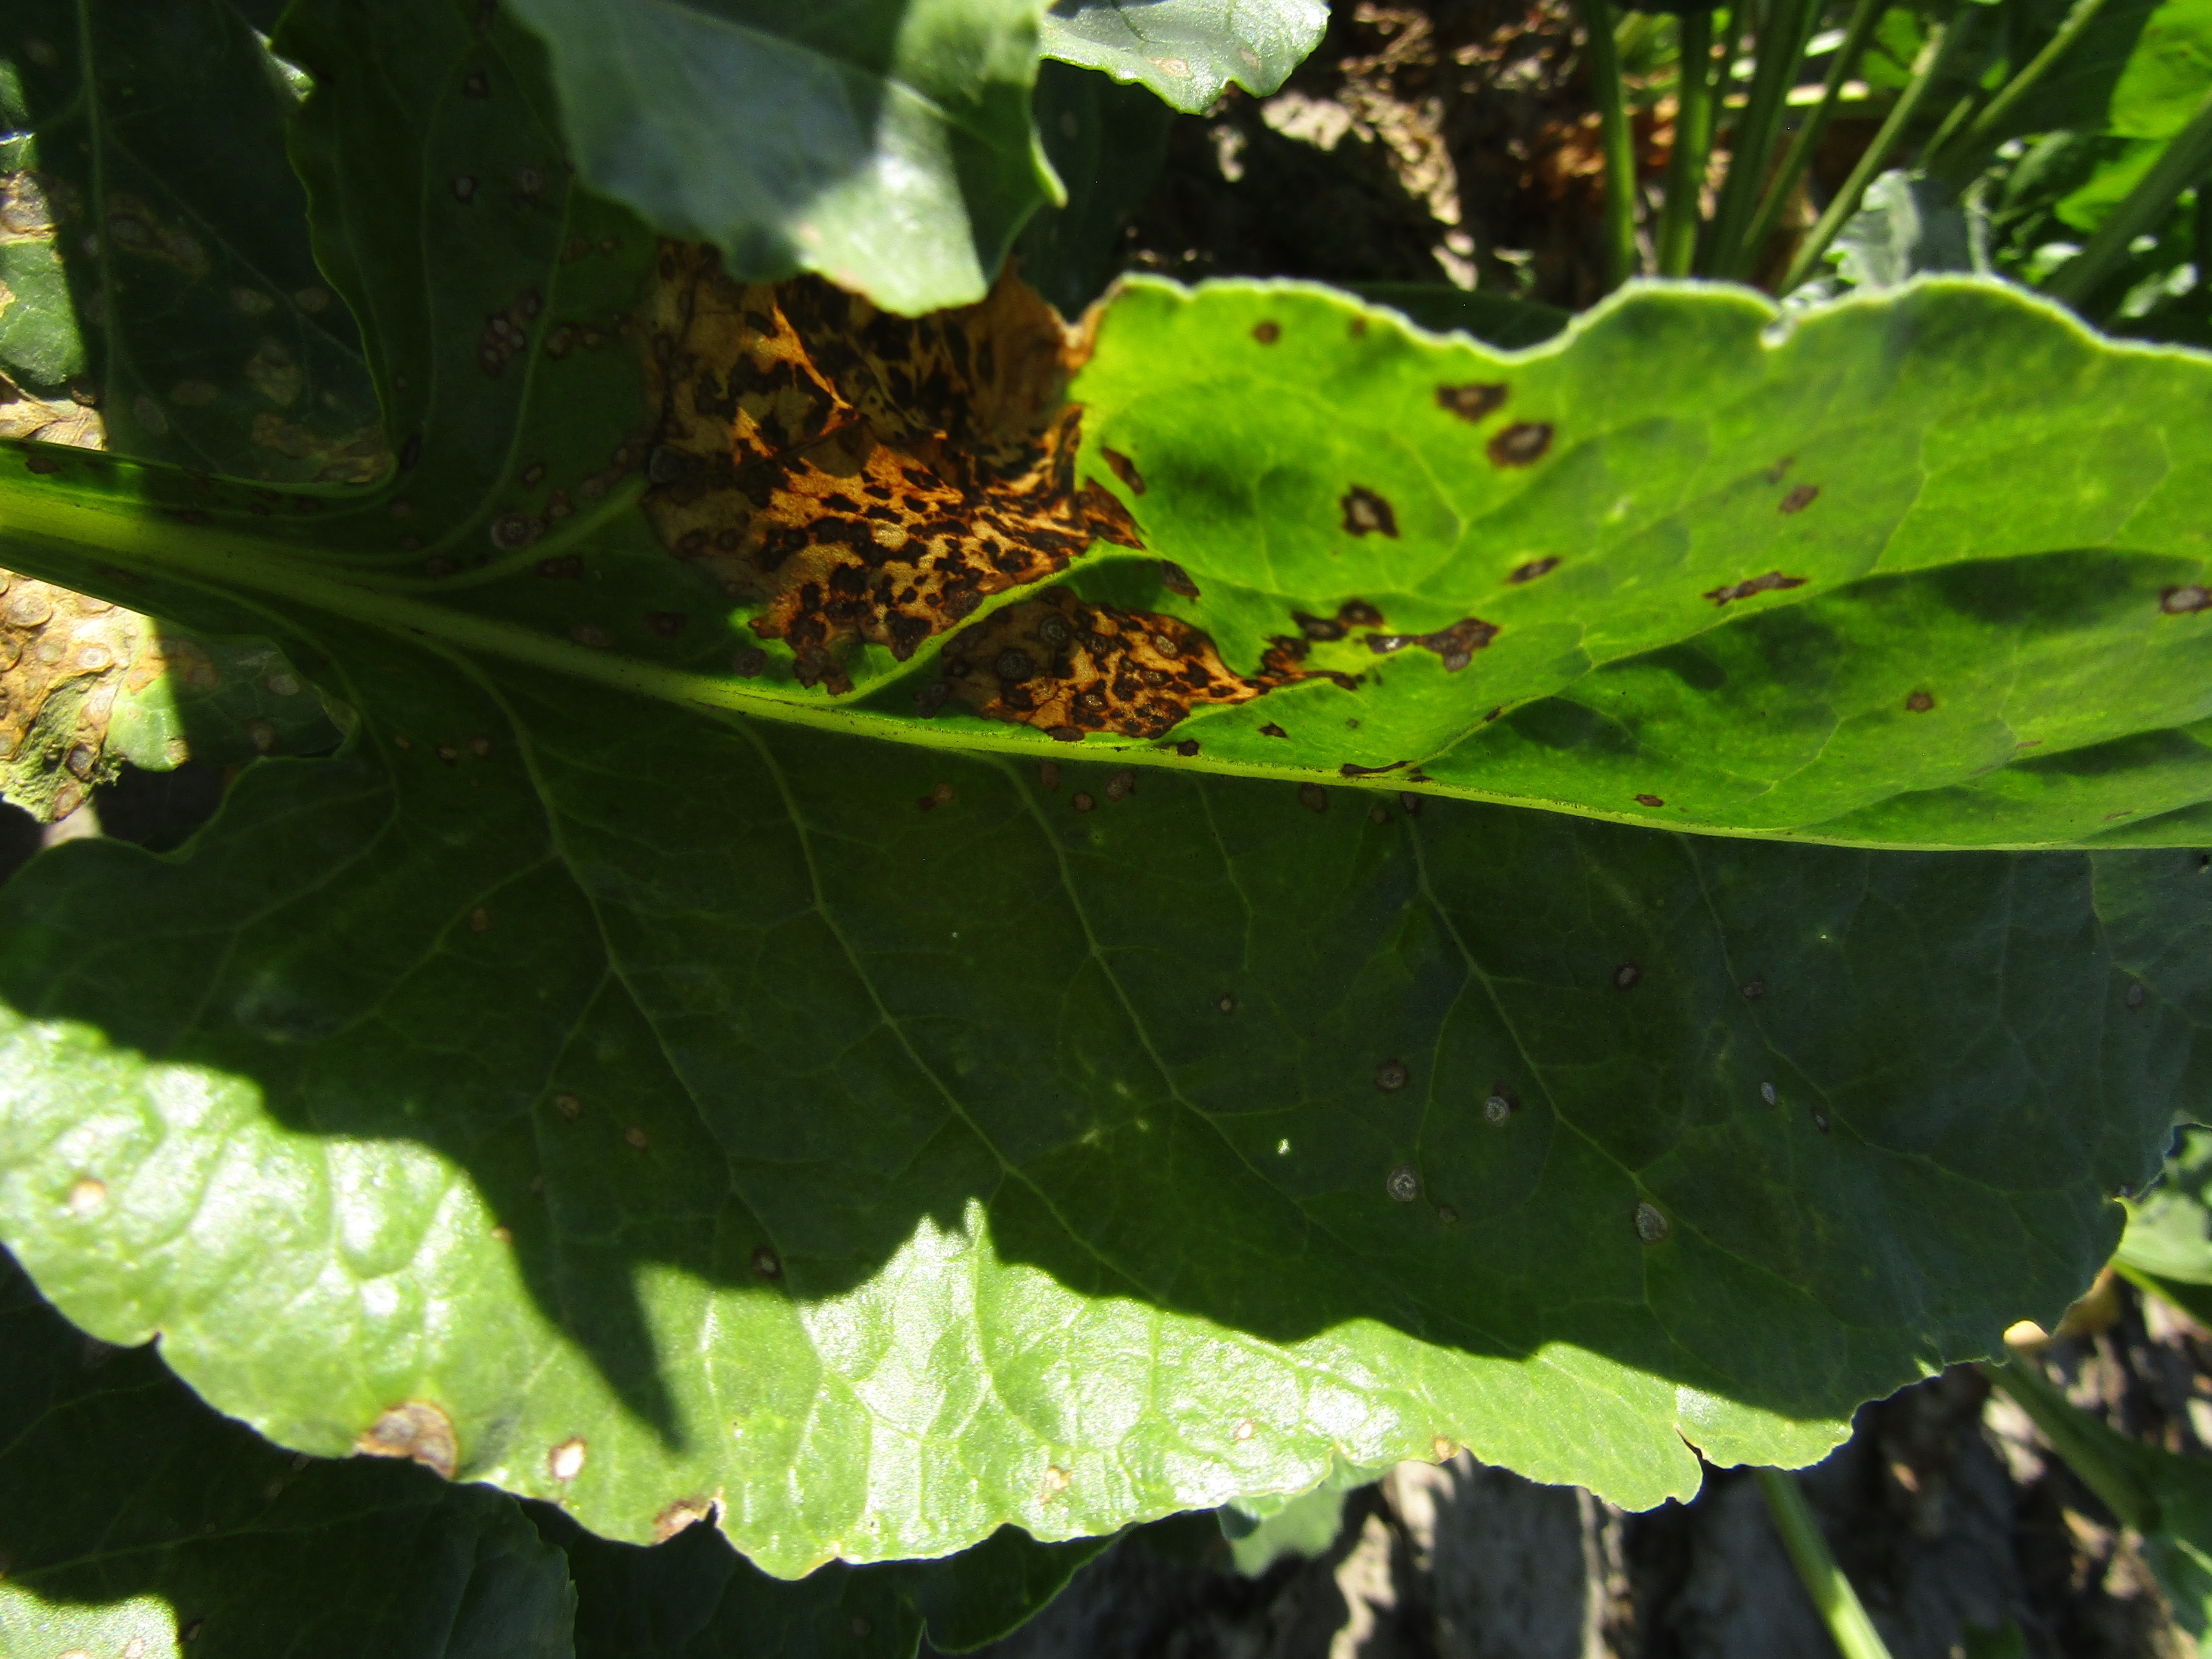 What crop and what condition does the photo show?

beet, cercospora
